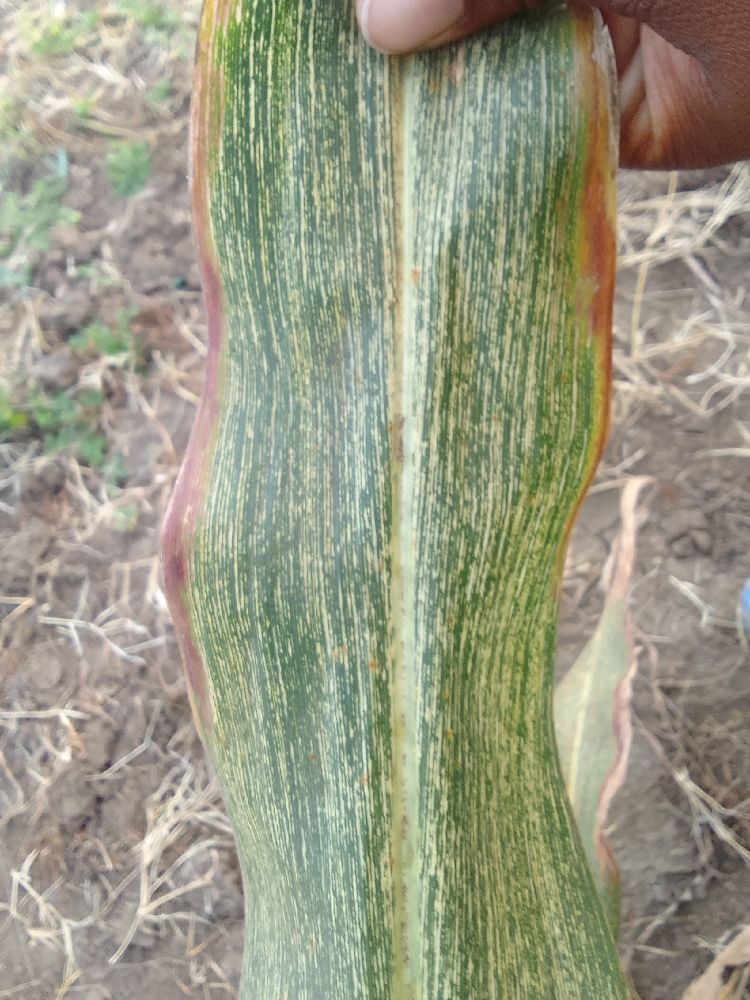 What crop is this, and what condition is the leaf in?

maize, maize streak virus
